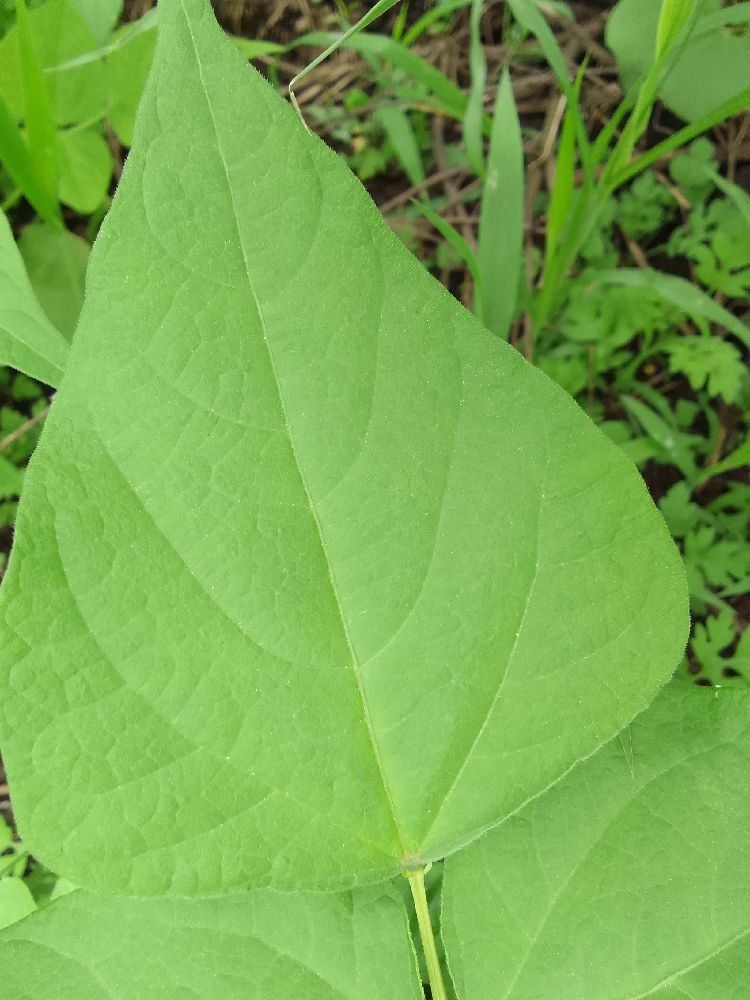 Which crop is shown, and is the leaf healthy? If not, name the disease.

common bean, healthy
